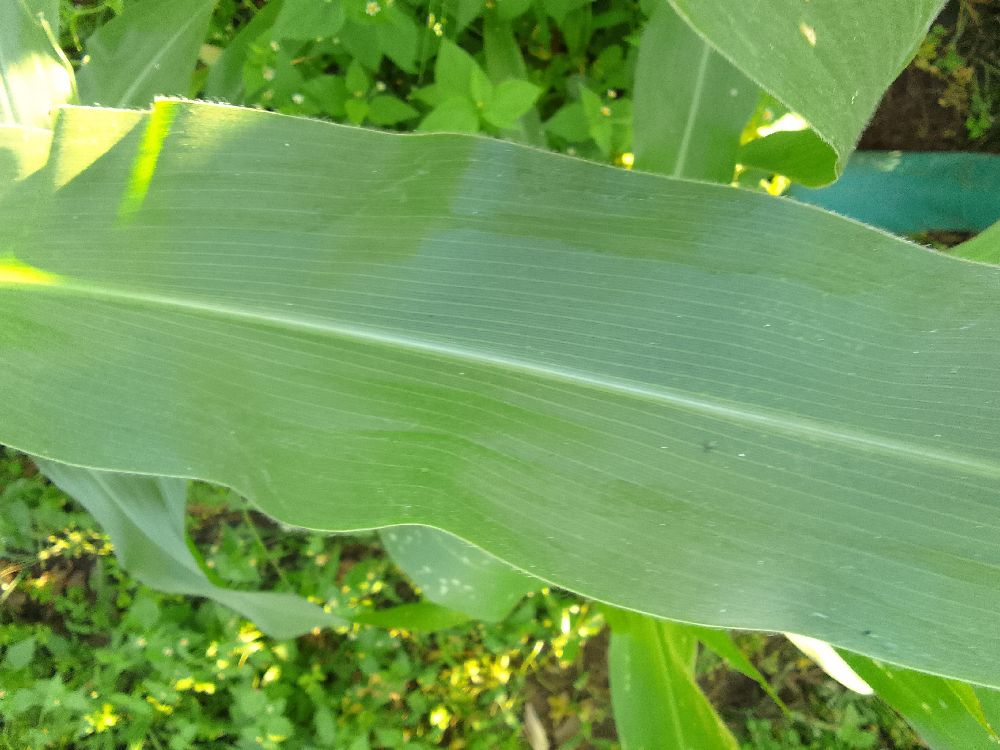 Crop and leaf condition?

maize, healthy
